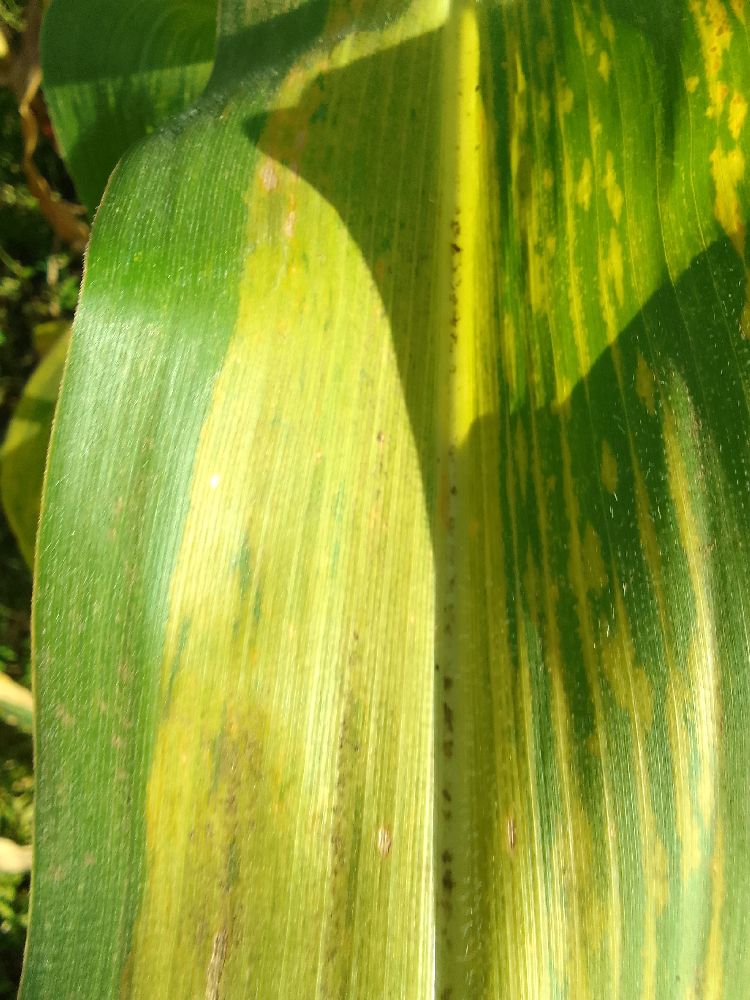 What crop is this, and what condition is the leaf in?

maize, maize lethal necrosis
